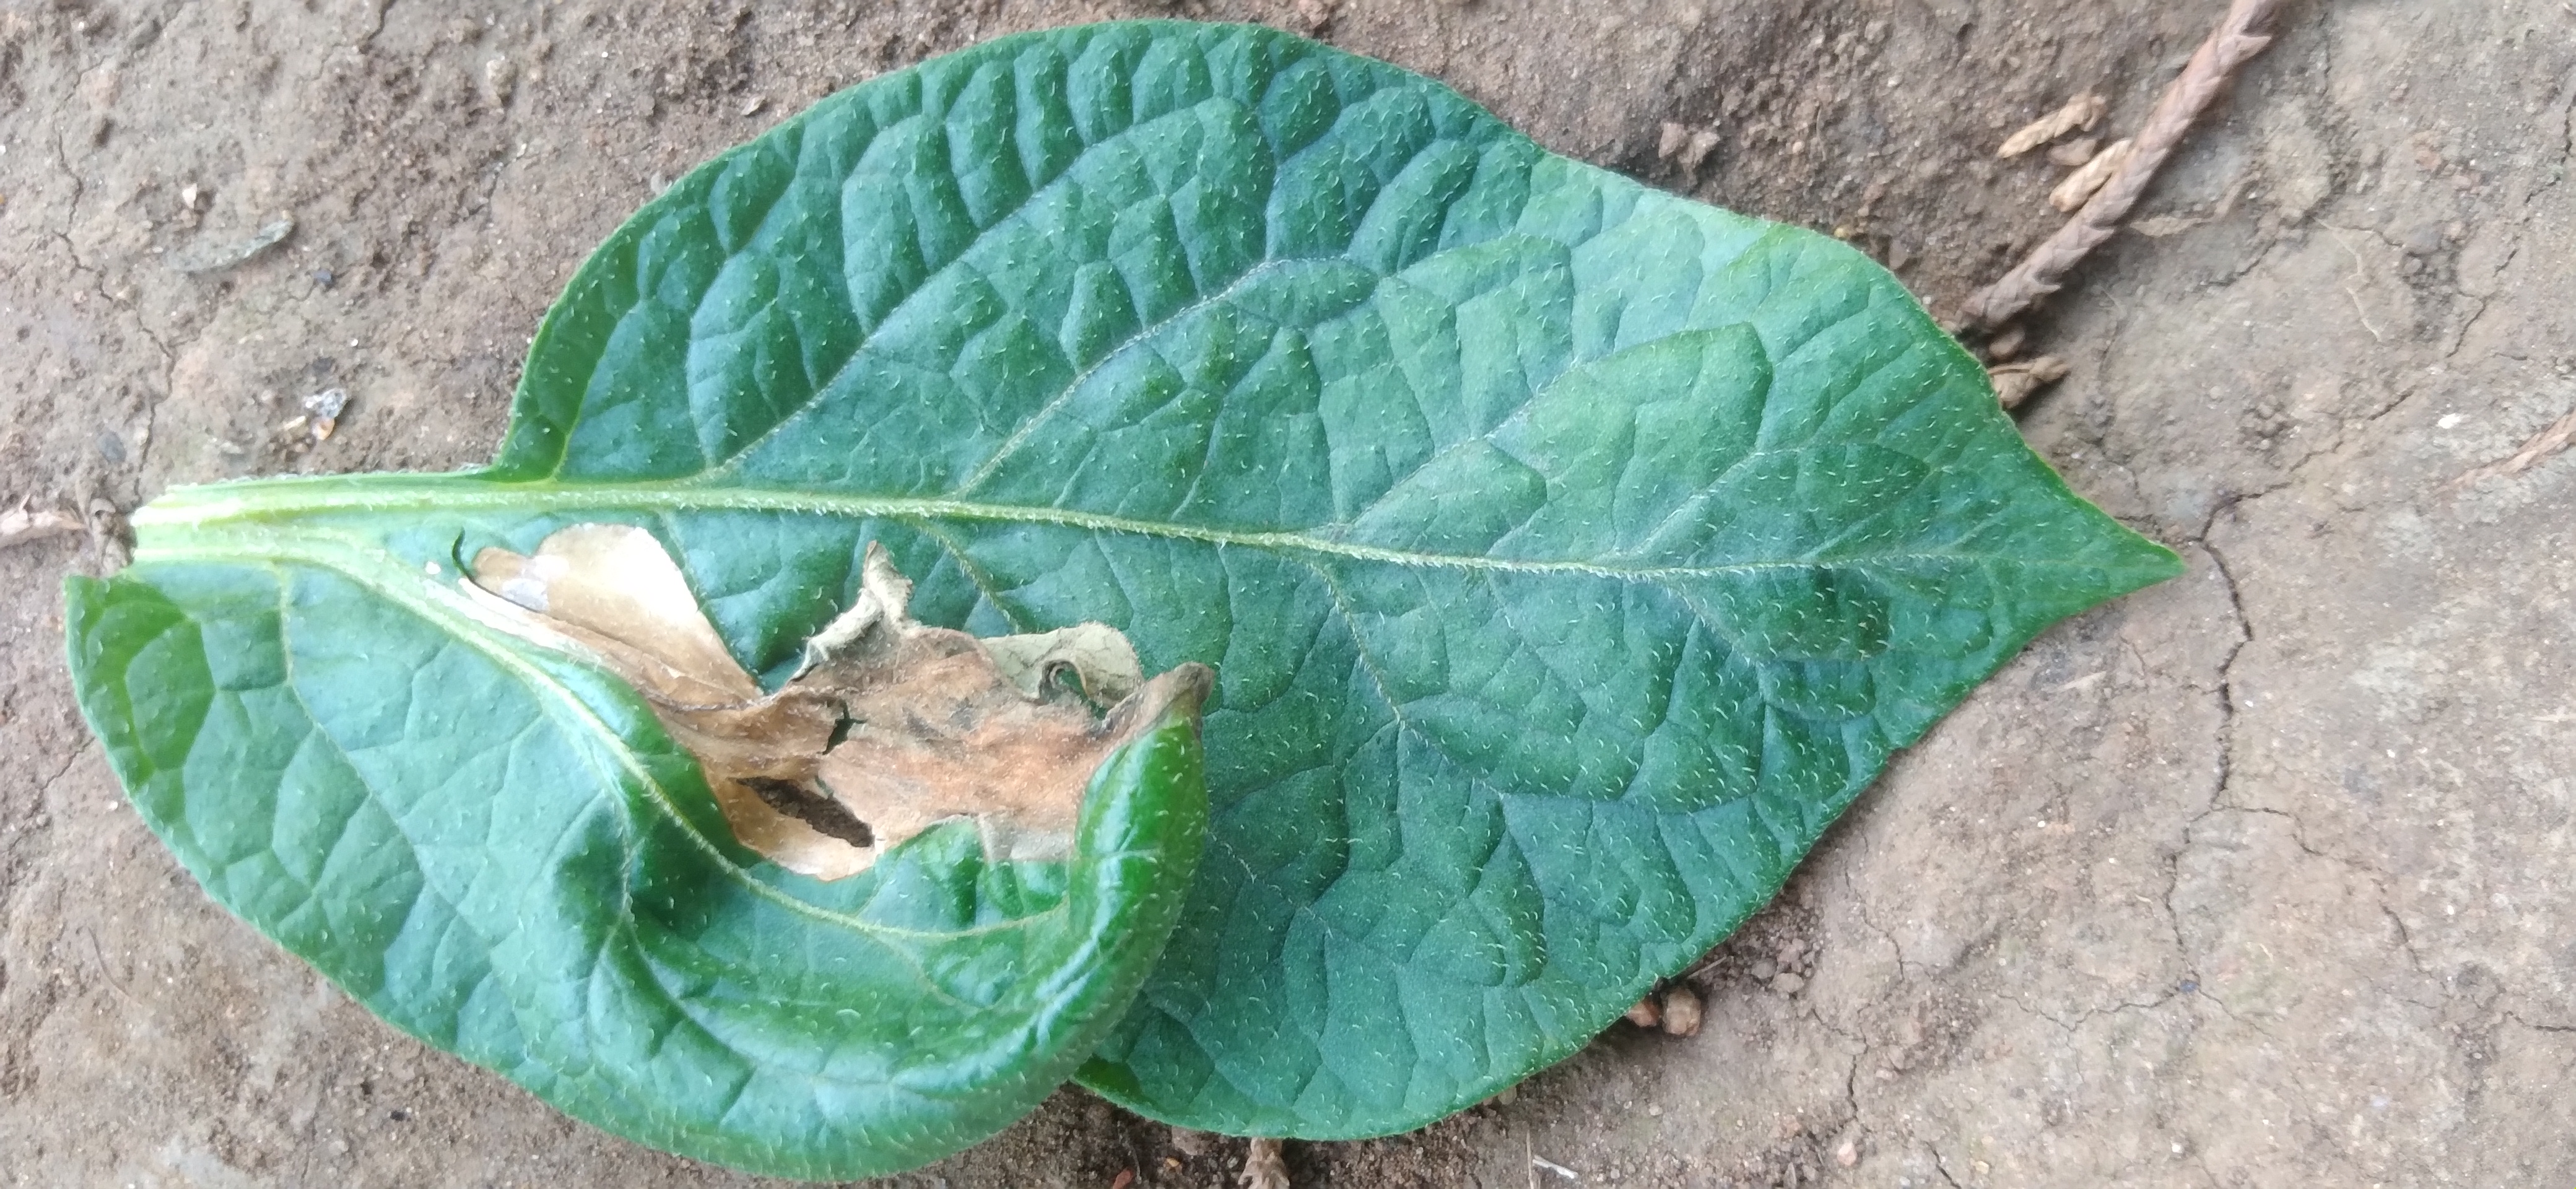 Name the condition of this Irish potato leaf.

early blight
